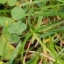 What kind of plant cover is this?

unstructured weed
